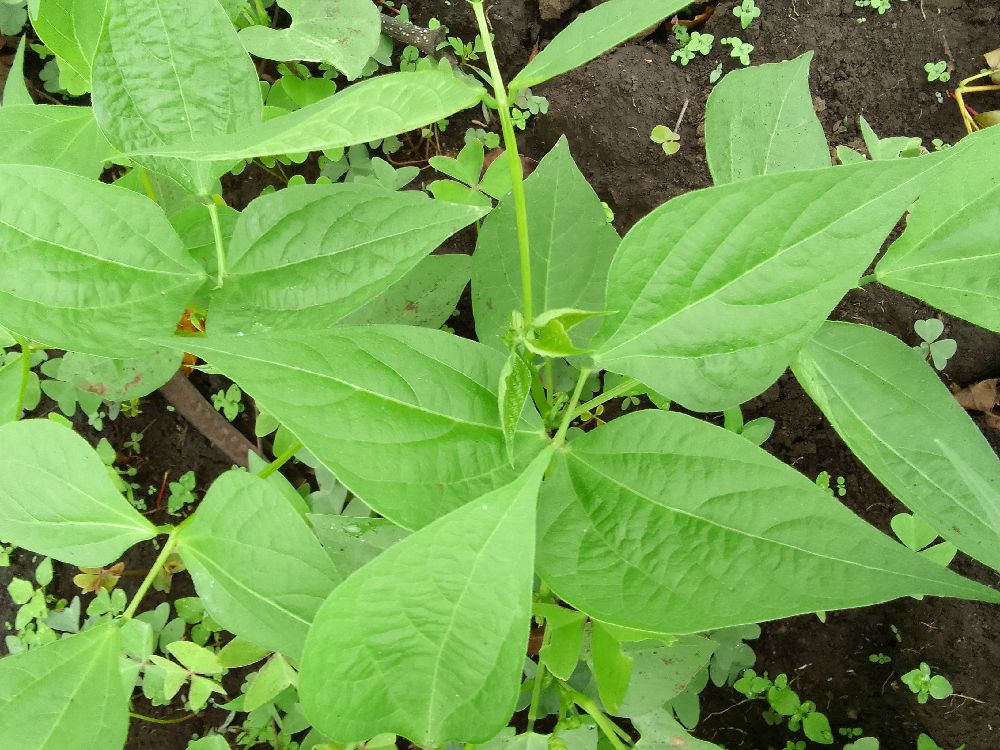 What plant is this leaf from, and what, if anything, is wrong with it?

common bean, healthy
